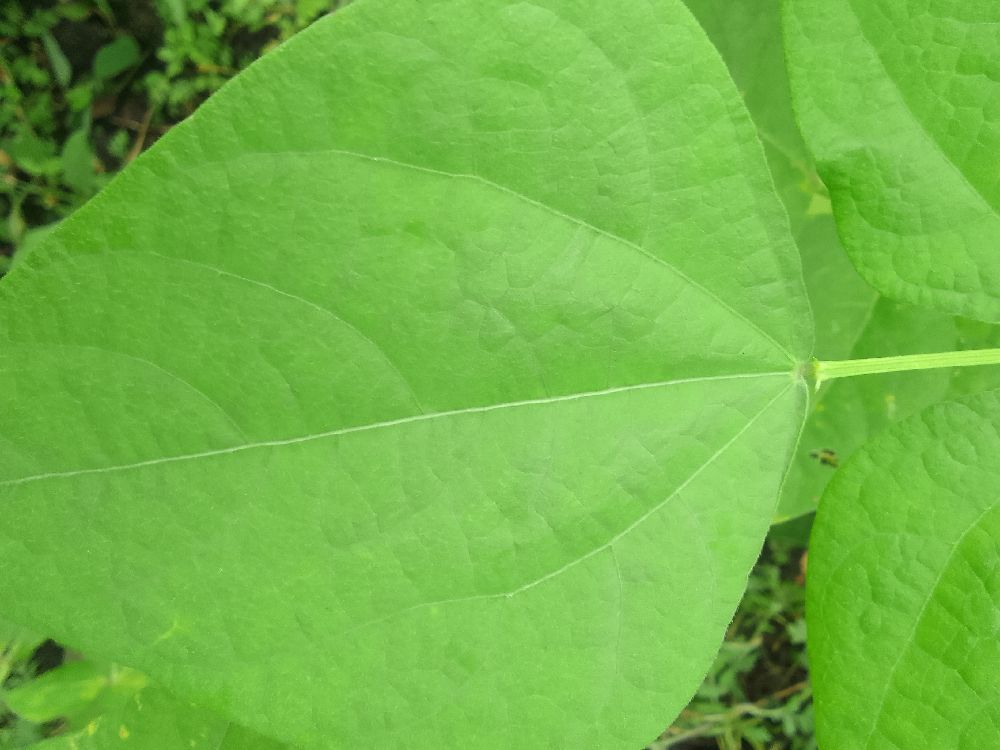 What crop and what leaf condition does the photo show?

common bean, healthy
